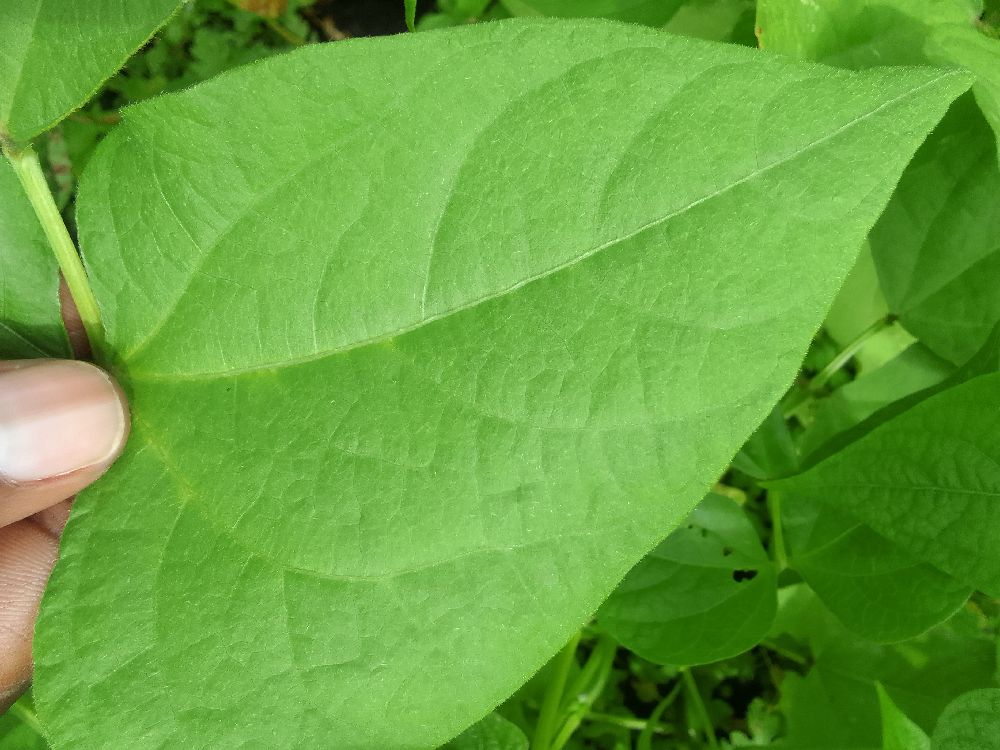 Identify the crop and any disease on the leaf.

common bean, healthy
